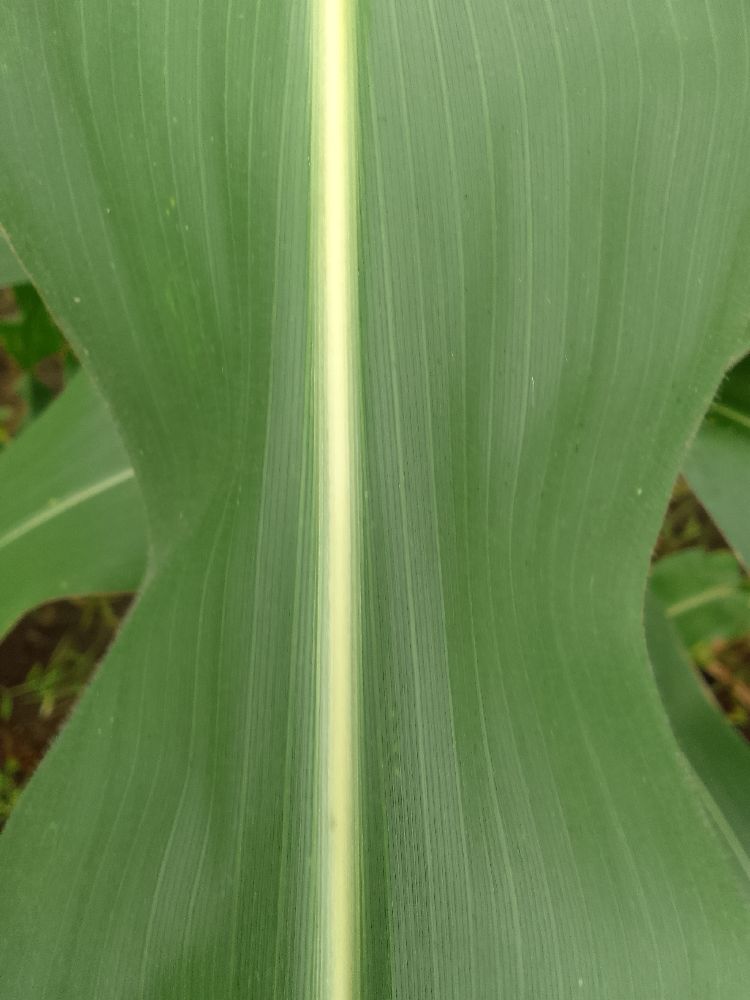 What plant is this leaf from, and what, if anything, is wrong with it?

maize, healthy
